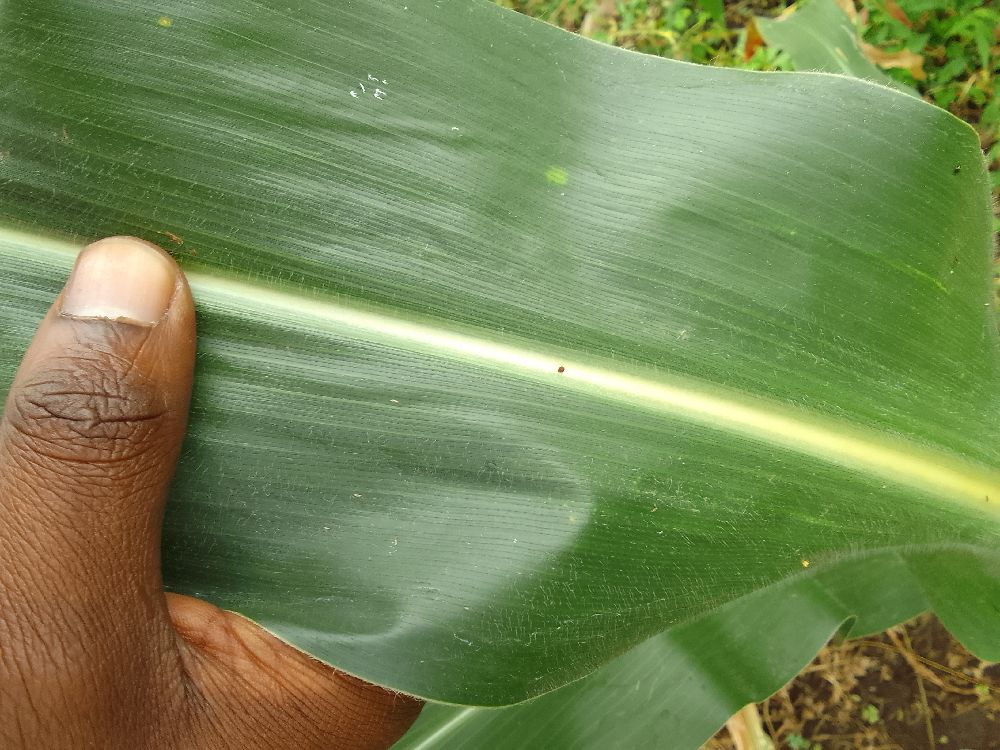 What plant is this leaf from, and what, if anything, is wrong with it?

maize, healthy
